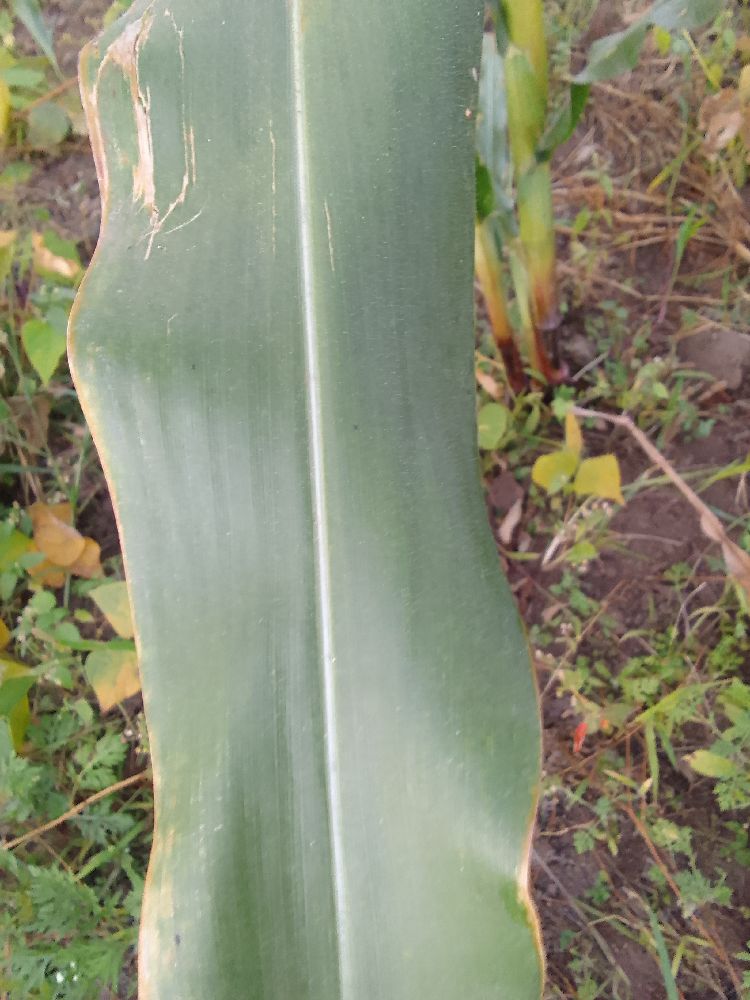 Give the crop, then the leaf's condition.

maize, healthy
